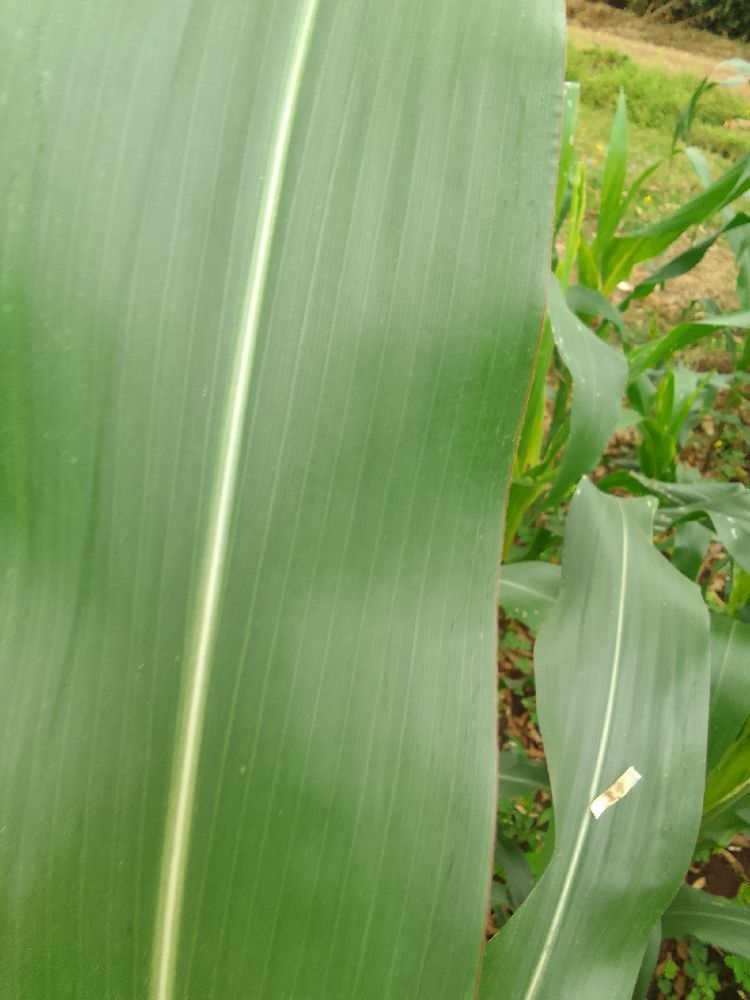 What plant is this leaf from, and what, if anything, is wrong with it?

maize, healthy
